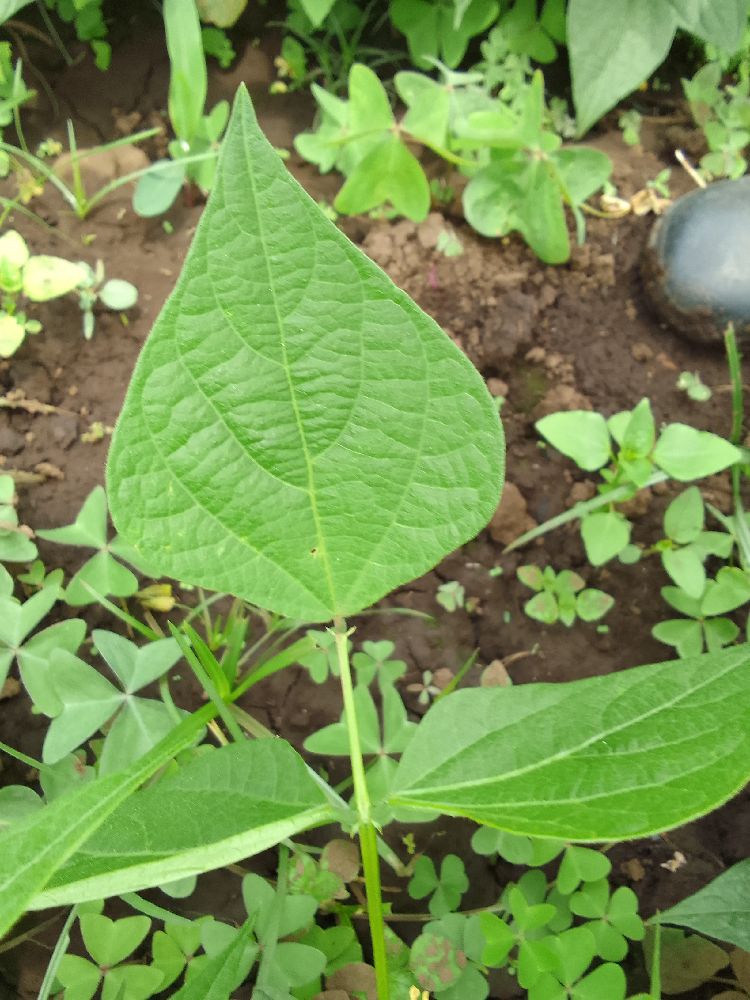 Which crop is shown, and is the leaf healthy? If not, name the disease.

common bean, healthy
